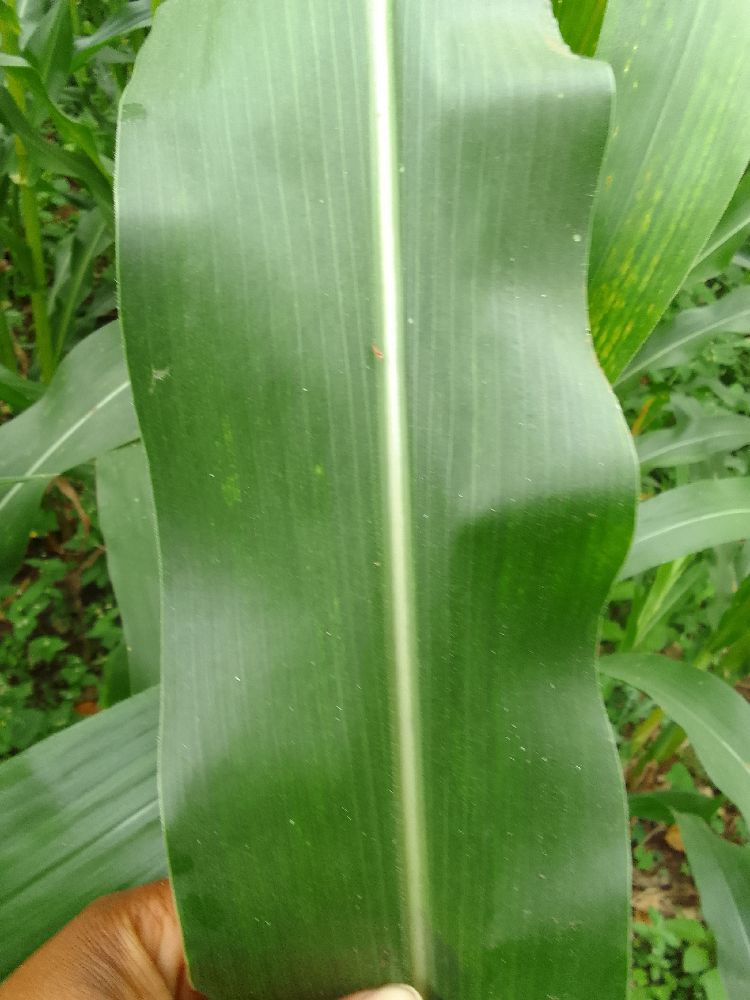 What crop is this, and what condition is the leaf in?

maize, healthy
